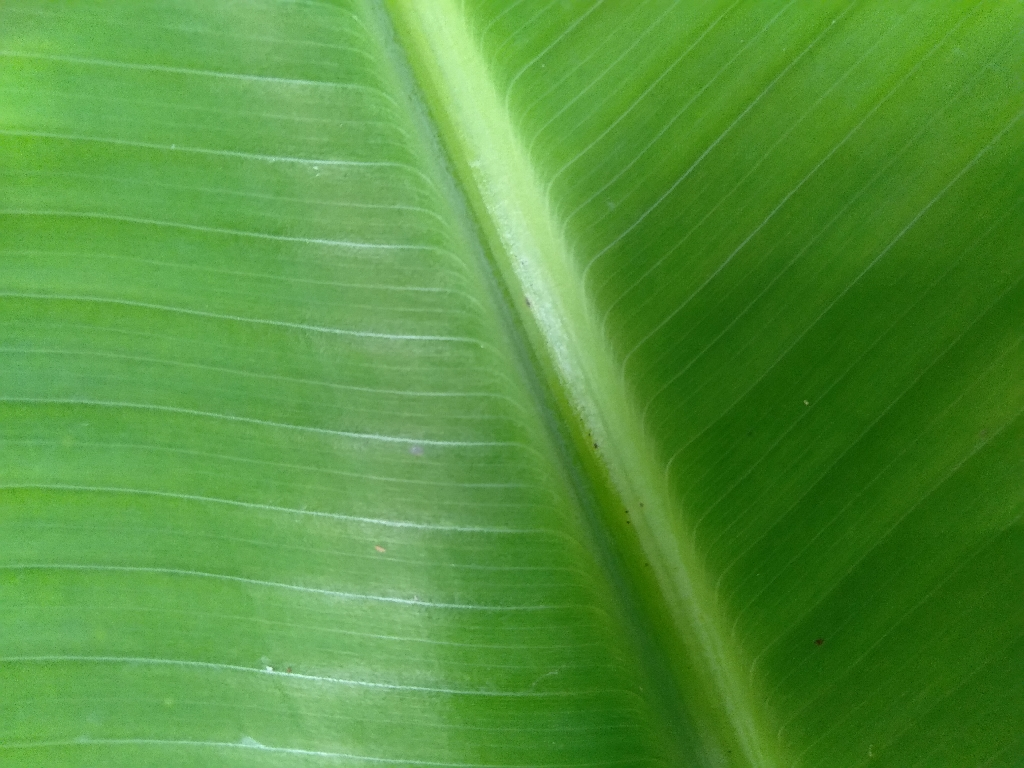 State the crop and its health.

banana, healthy
